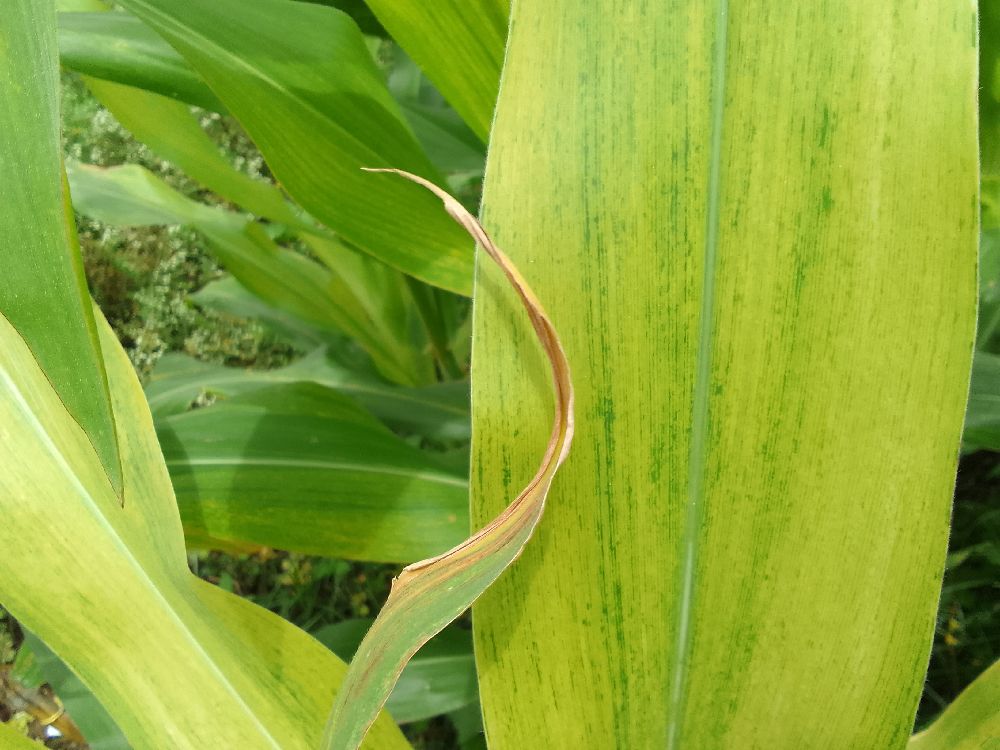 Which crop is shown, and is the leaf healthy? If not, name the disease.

maize, maize lethal necrosis
